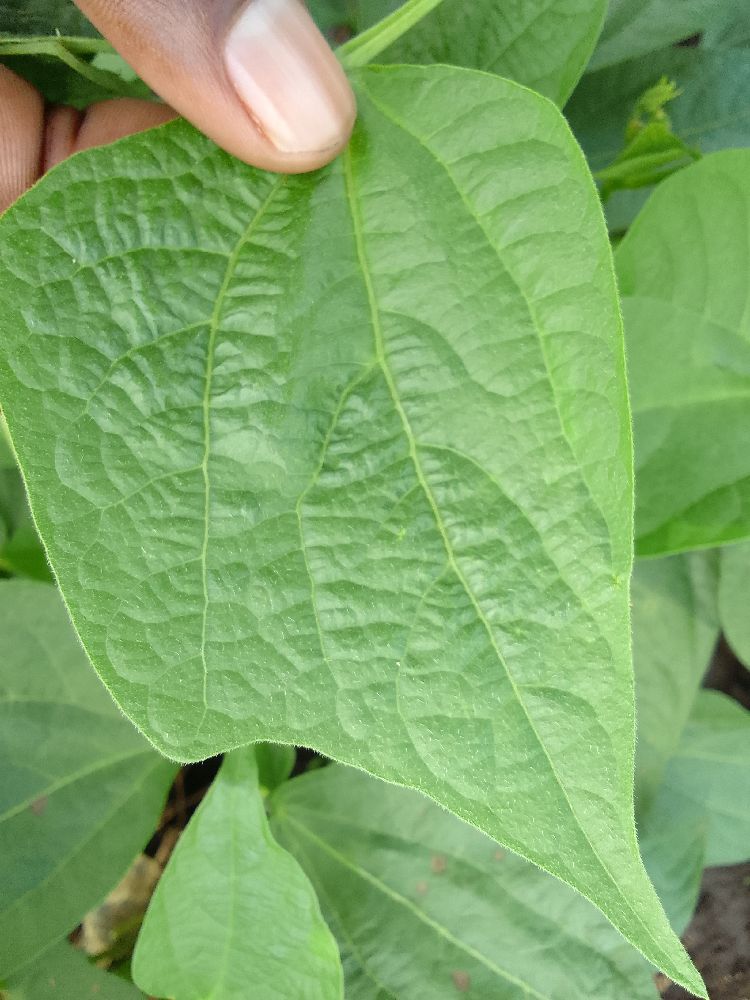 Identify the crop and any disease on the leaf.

common bean, healthy
